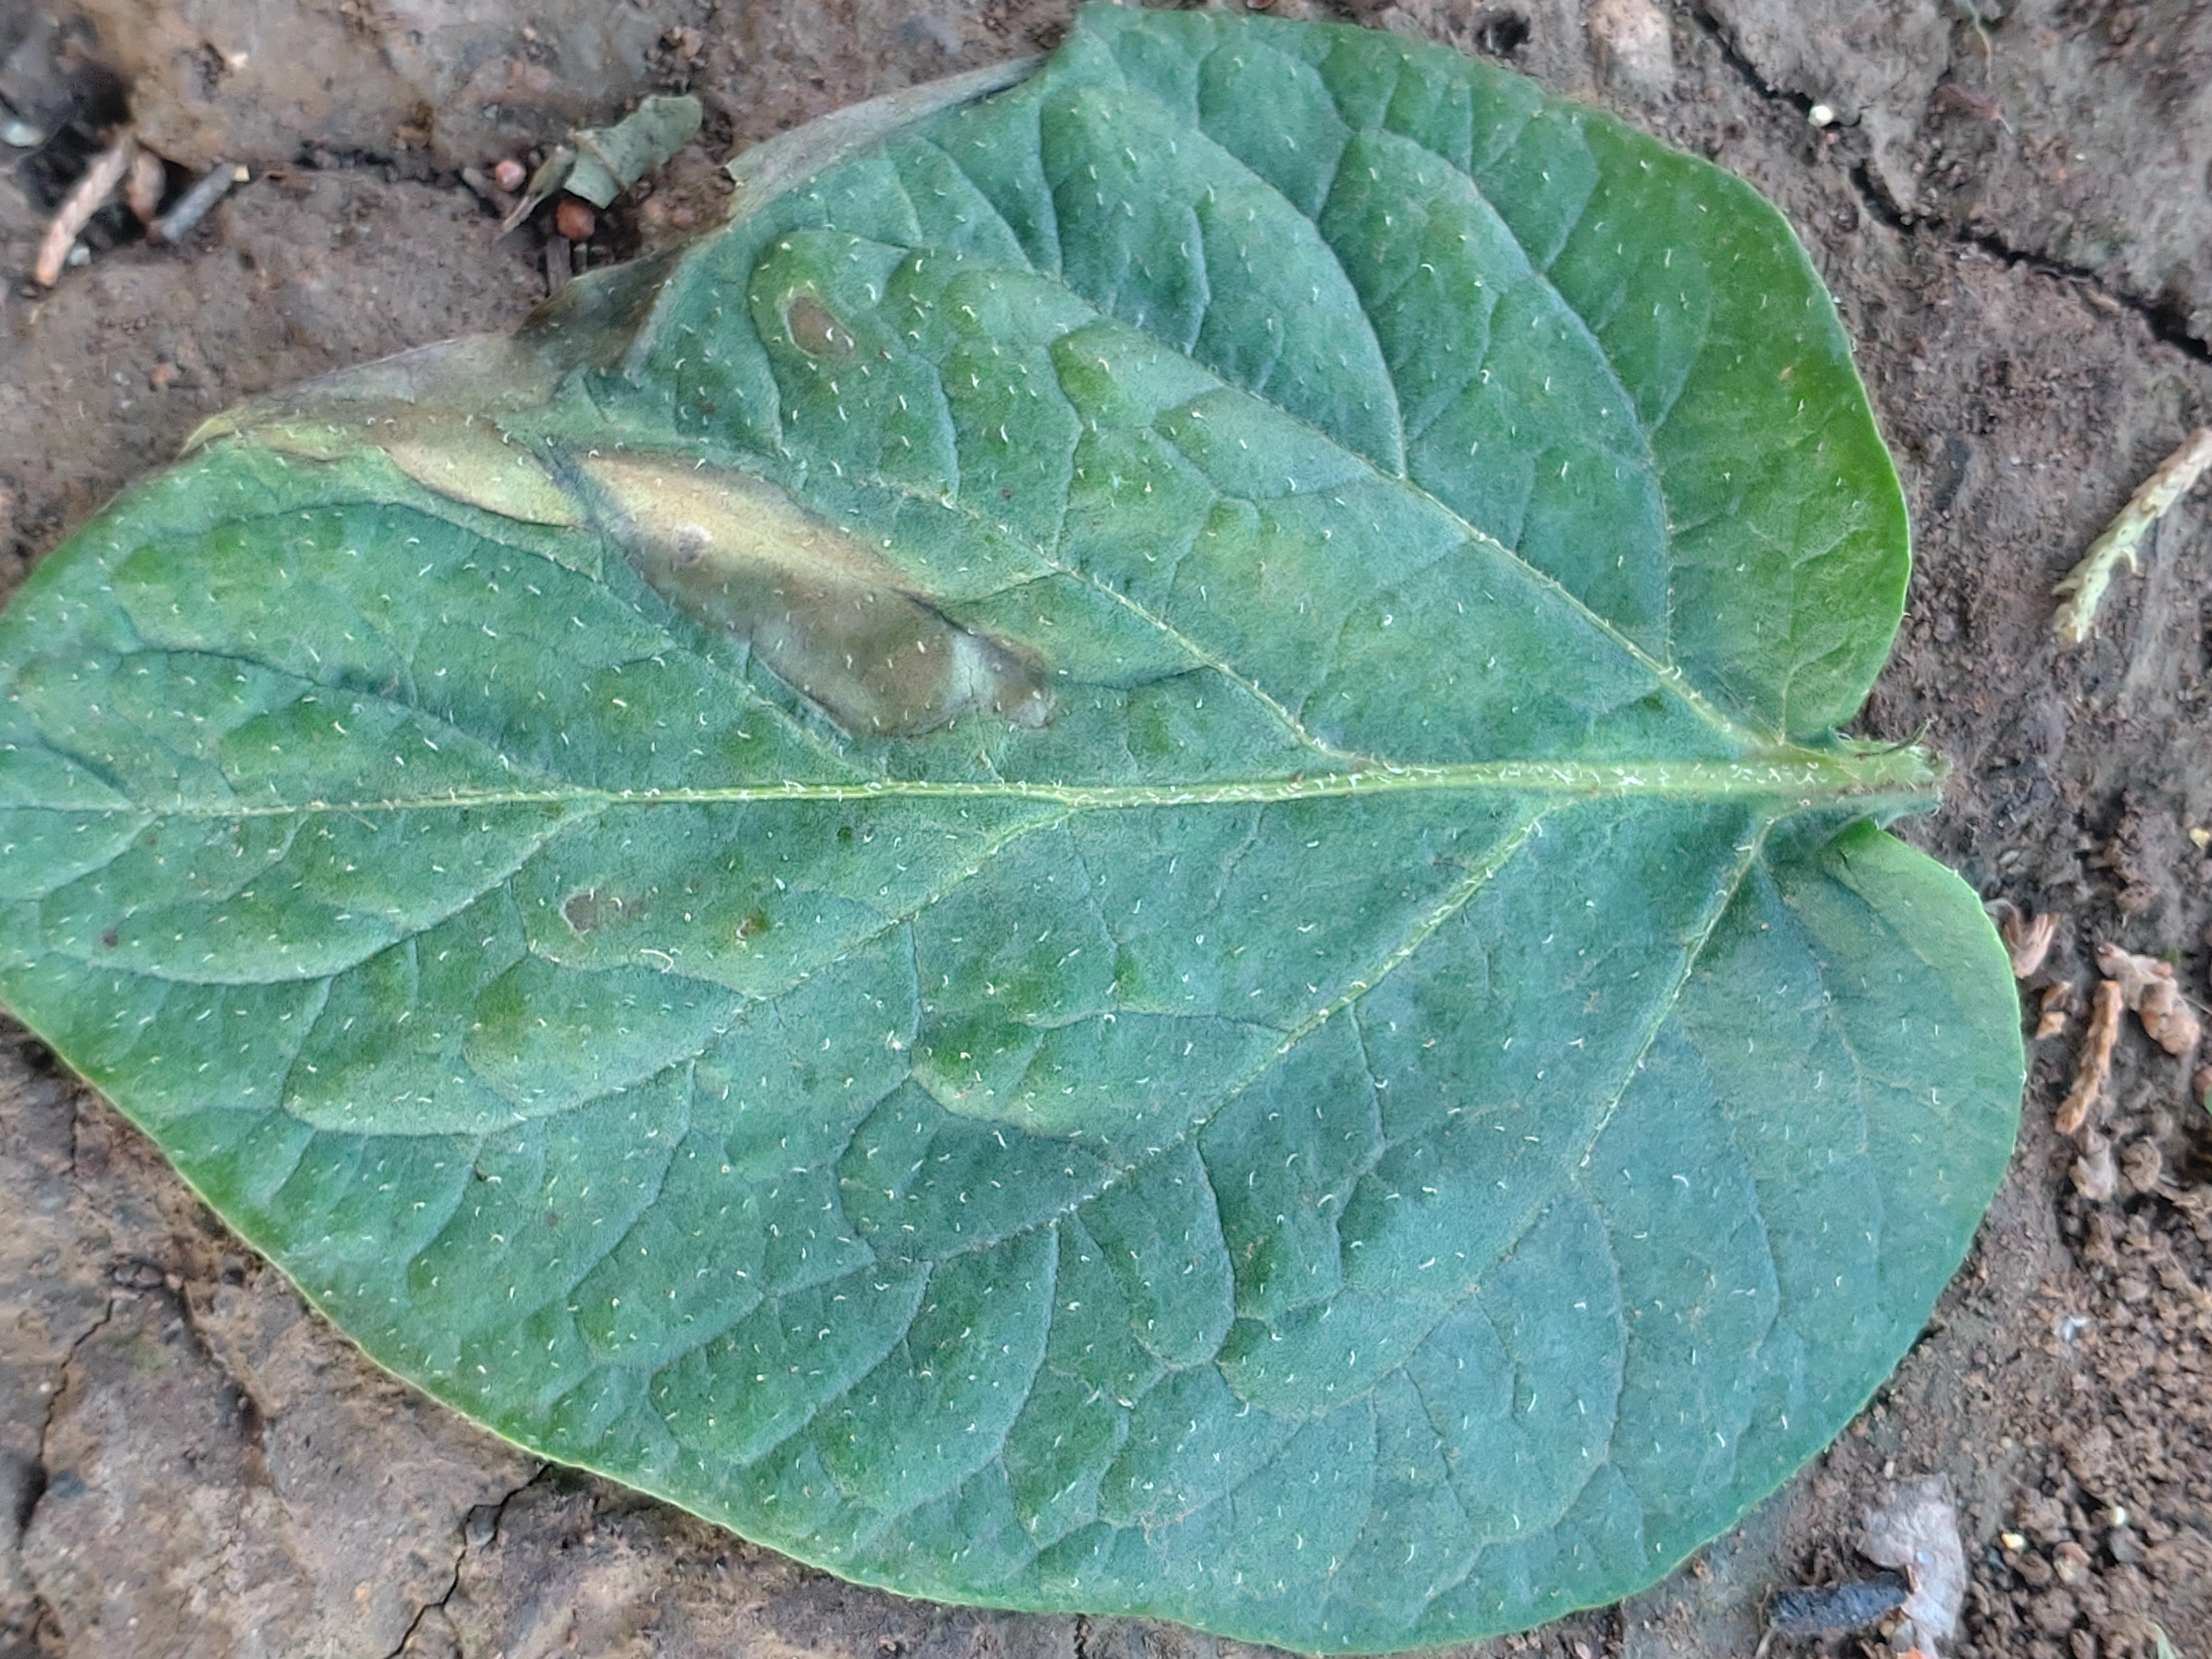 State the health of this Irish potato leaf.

early blight
